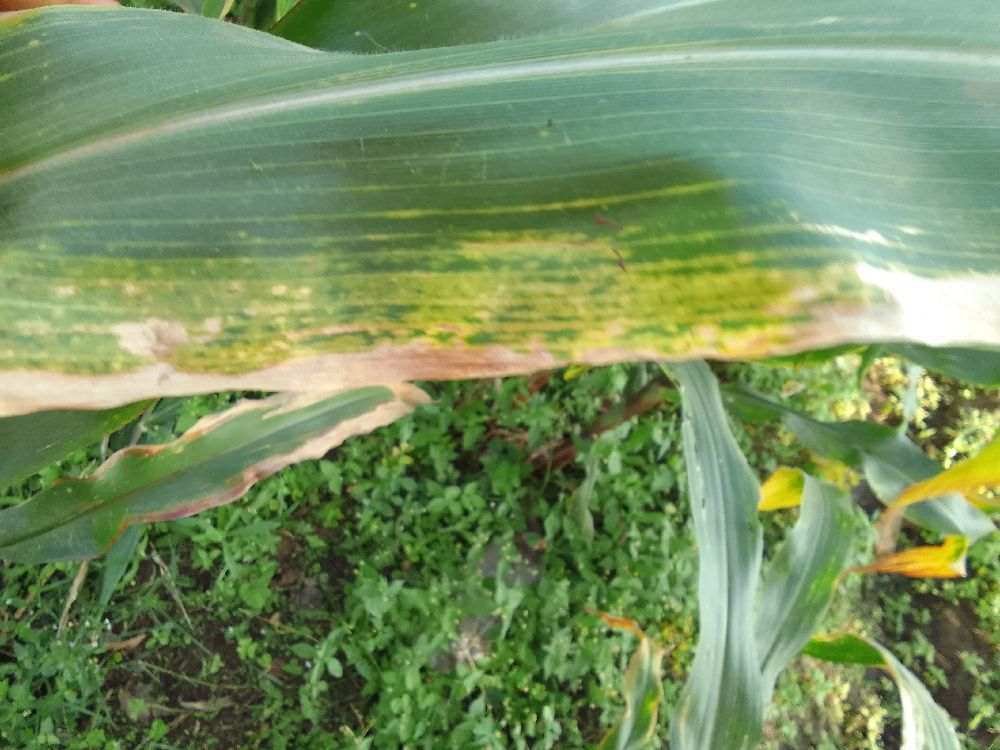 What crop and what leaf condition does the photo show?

maize, maize lethal necrosis
